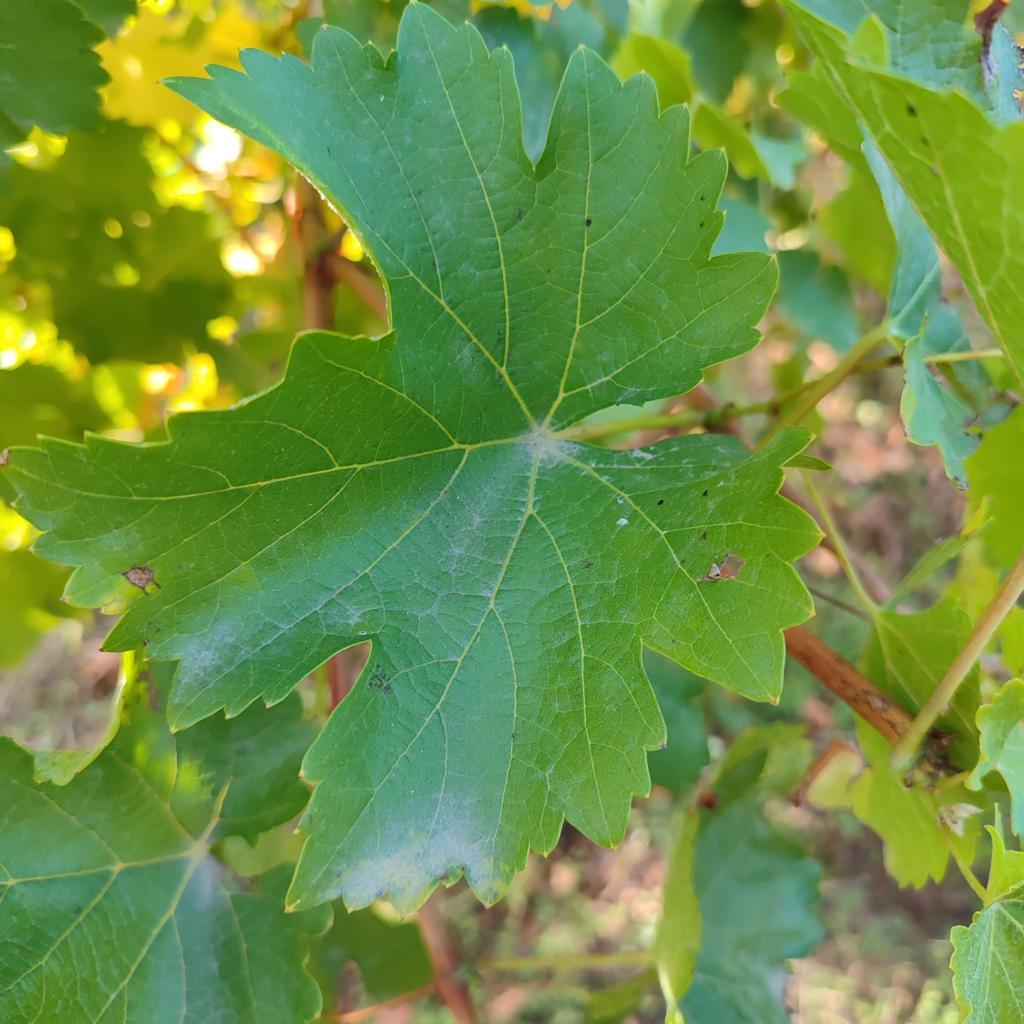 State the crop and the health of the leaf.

grapevine, powdery mildew
